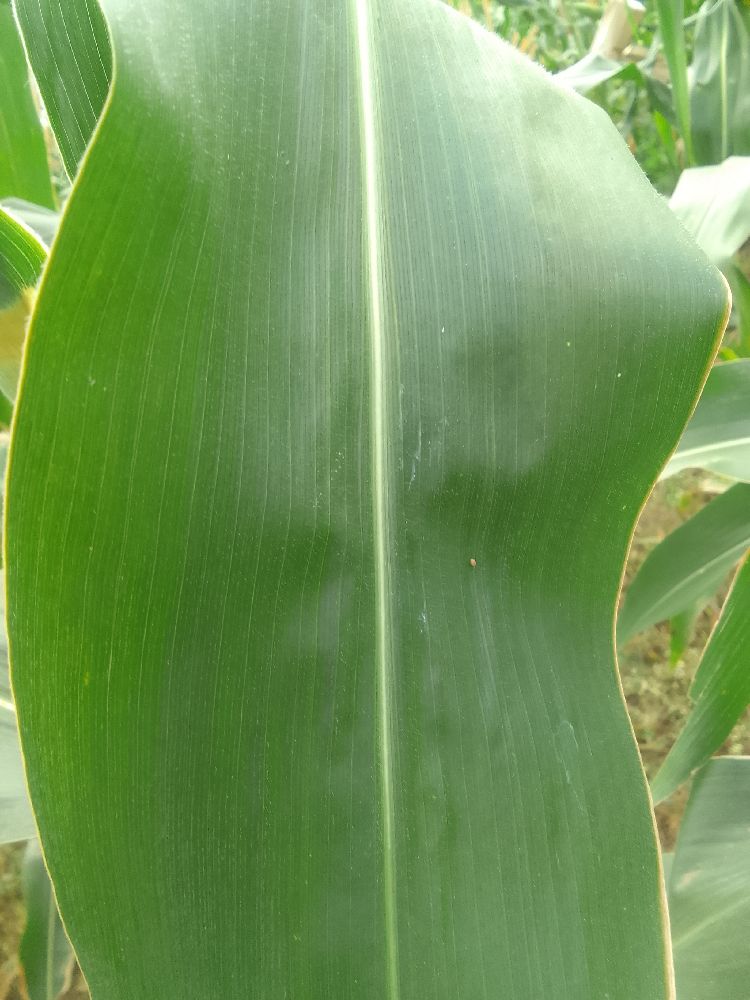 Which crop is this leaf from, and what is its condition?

maize, healthy
